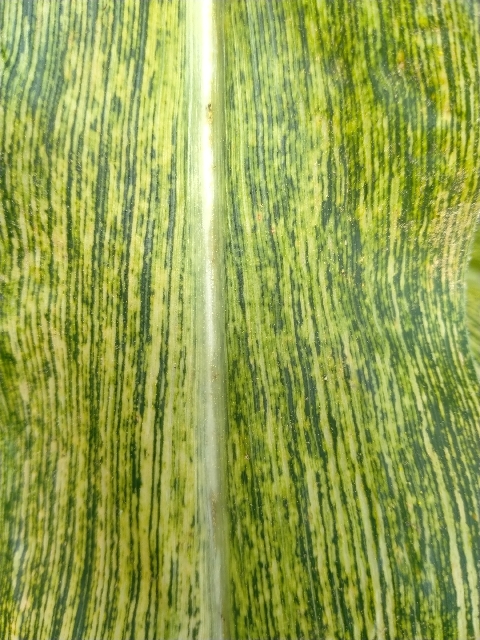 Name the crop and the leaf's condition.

maize, maize streak virus
